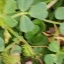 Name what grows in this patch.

unstructured weed
